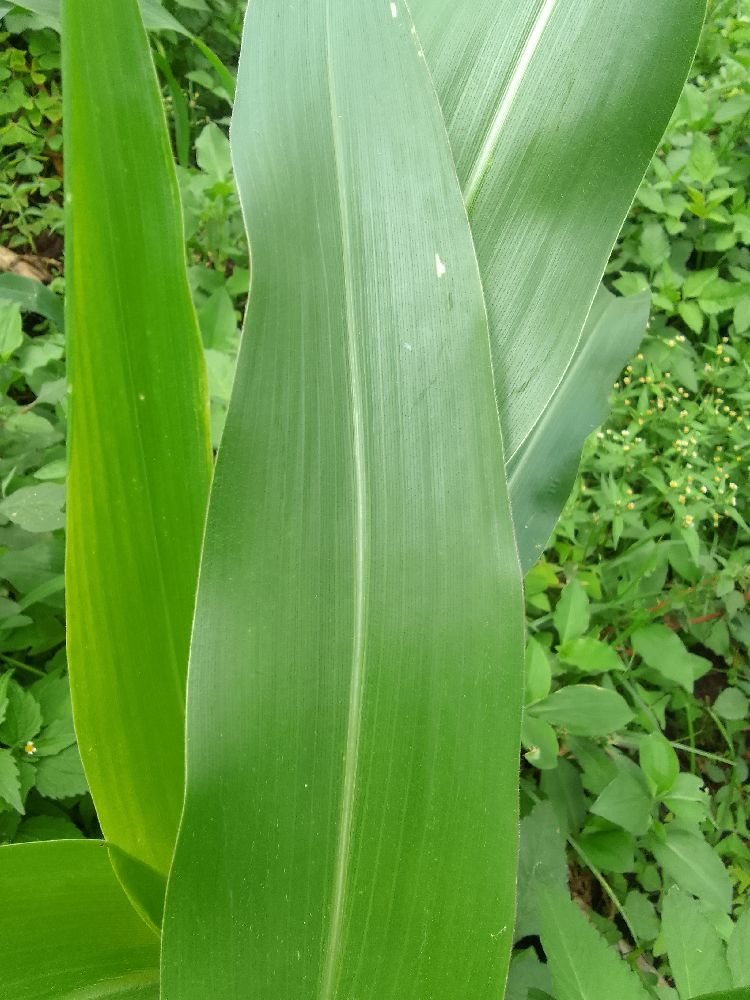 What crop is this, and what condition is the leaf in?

maize, healthy
